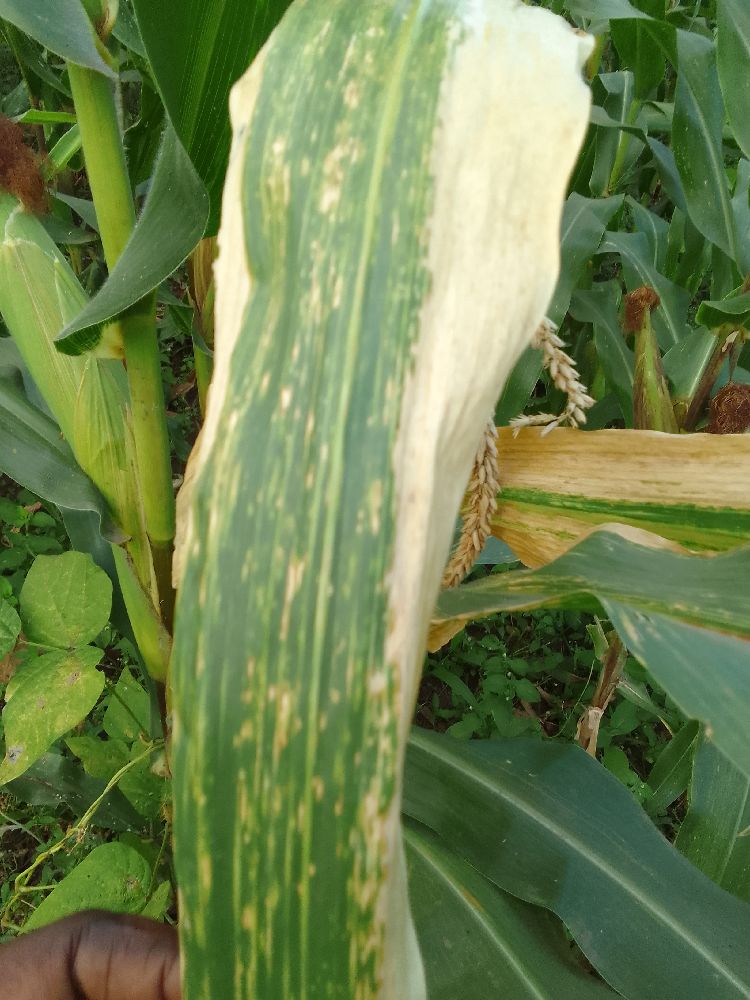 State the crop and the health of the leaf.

maize, maize lethal necrosis
